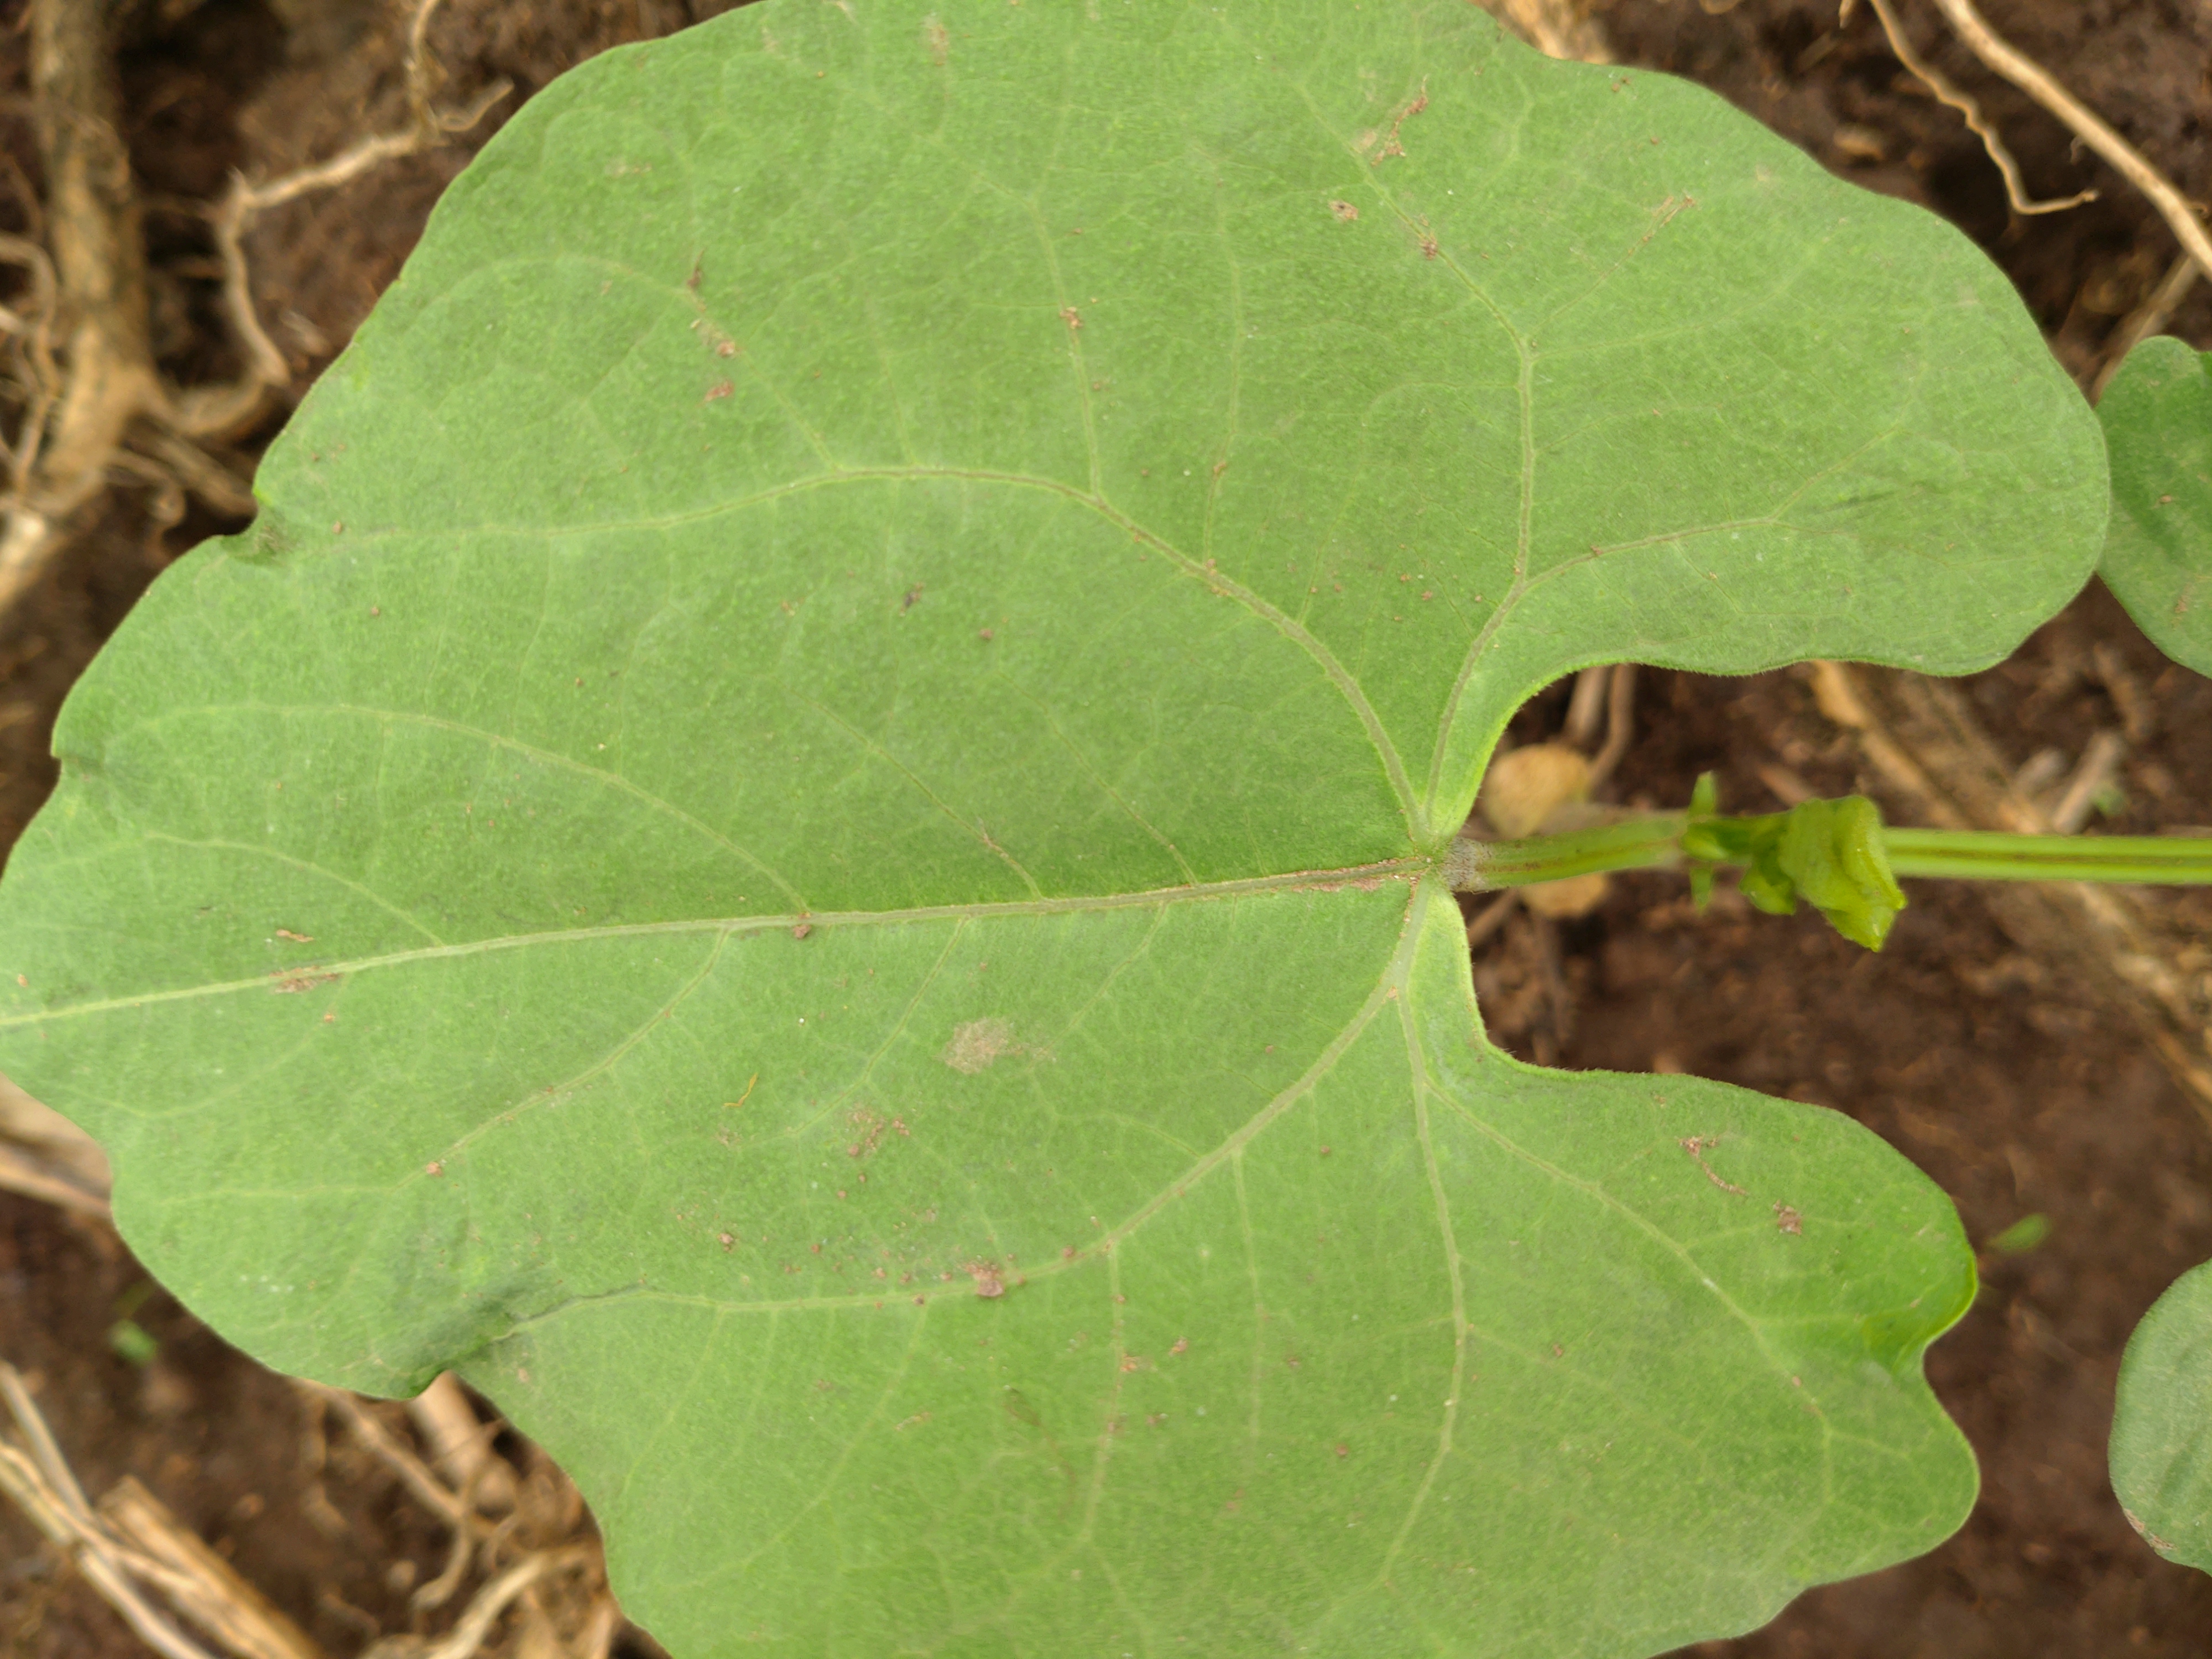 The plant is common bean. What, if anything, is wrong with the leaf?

healthy
